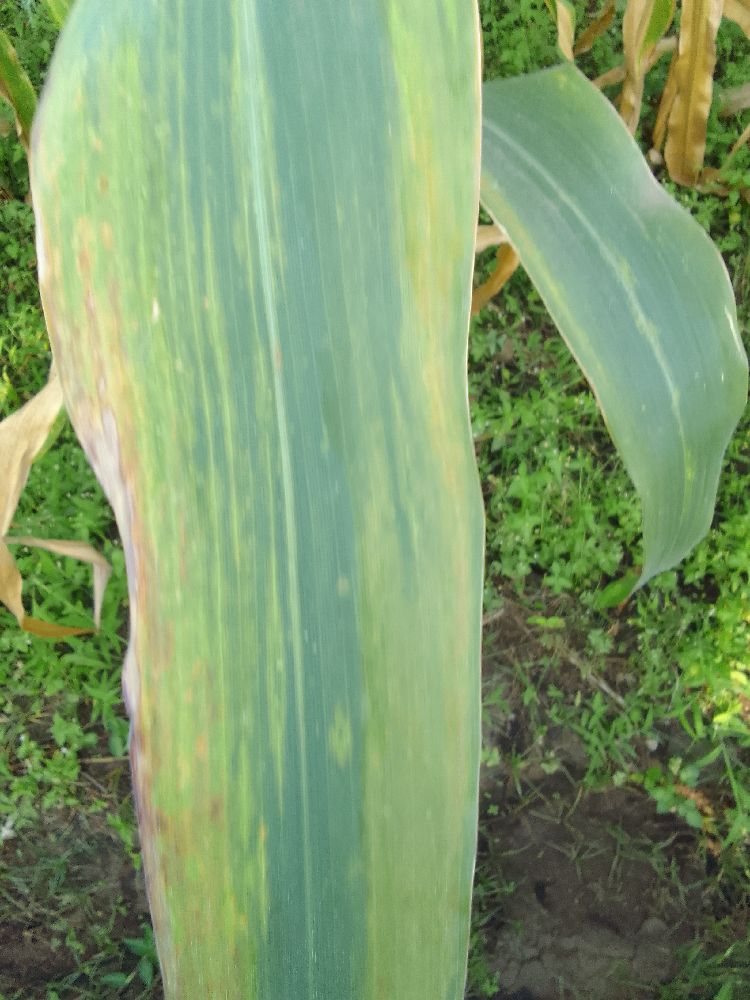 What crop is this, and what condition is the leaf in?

maize, maize lethal necrosis
